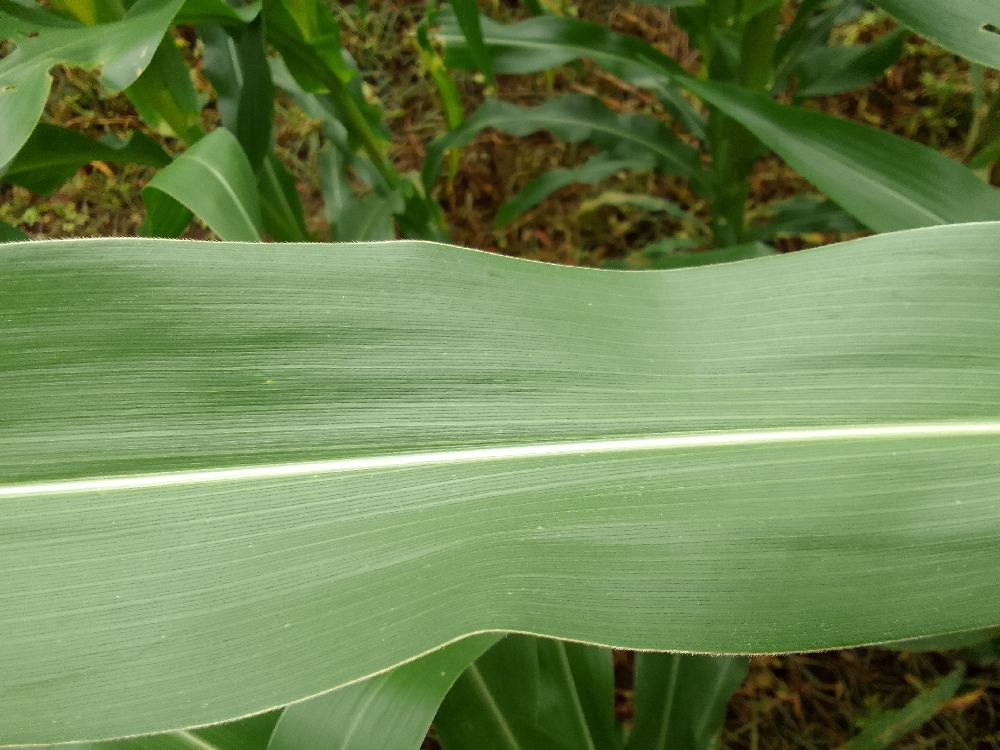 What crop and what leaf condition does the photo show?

maize, healthy
